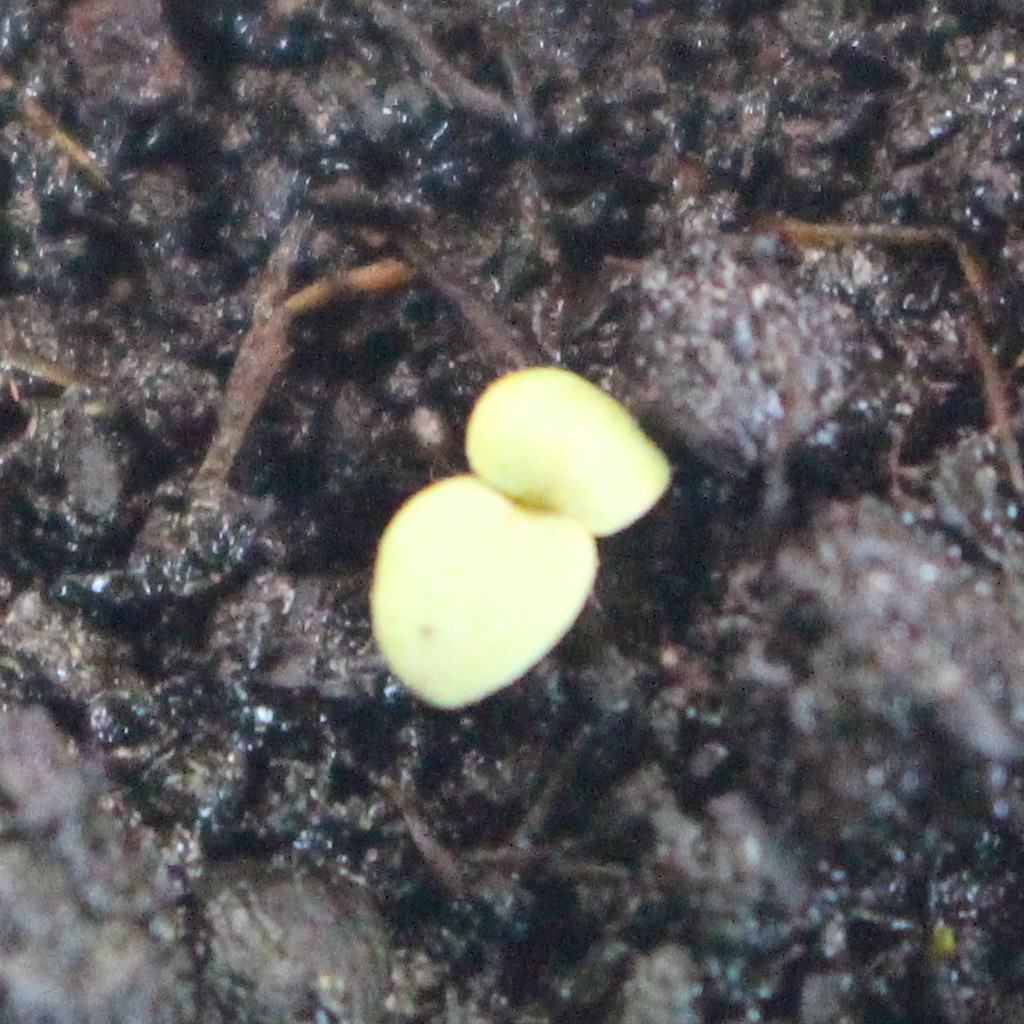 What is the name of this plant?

Veronica persica
